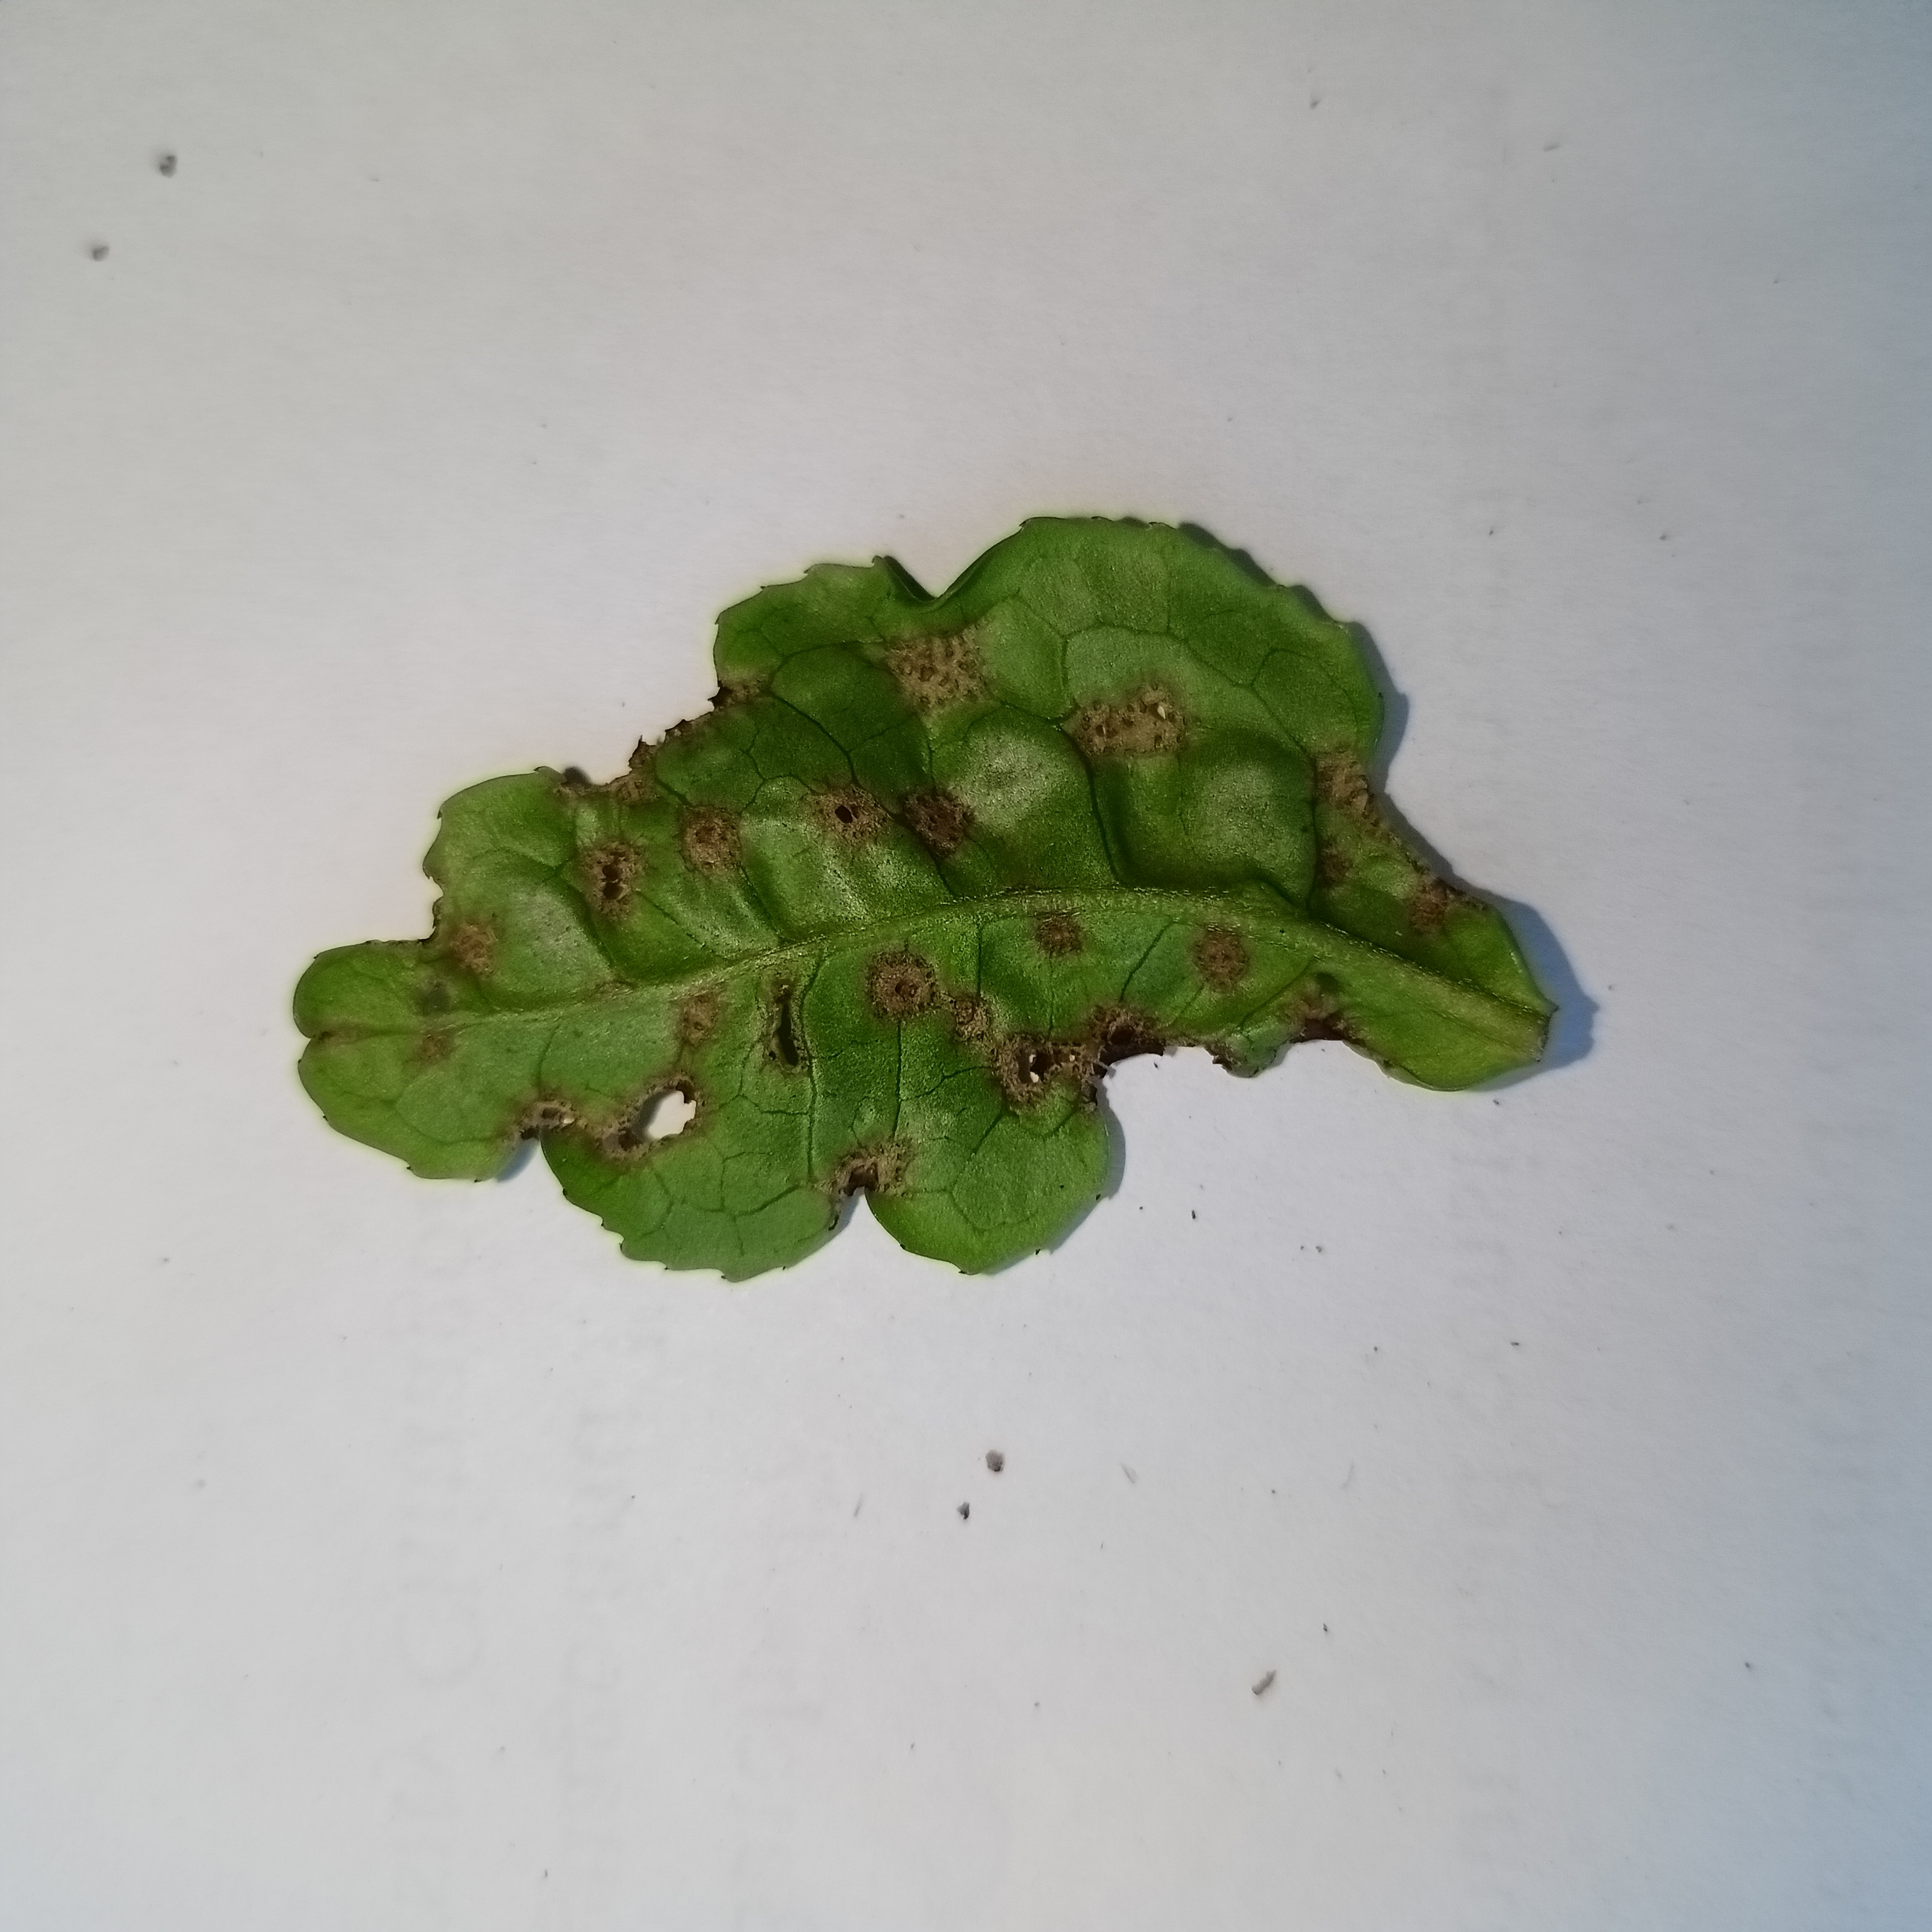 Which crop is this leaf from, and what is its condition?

tea, helopeltis
